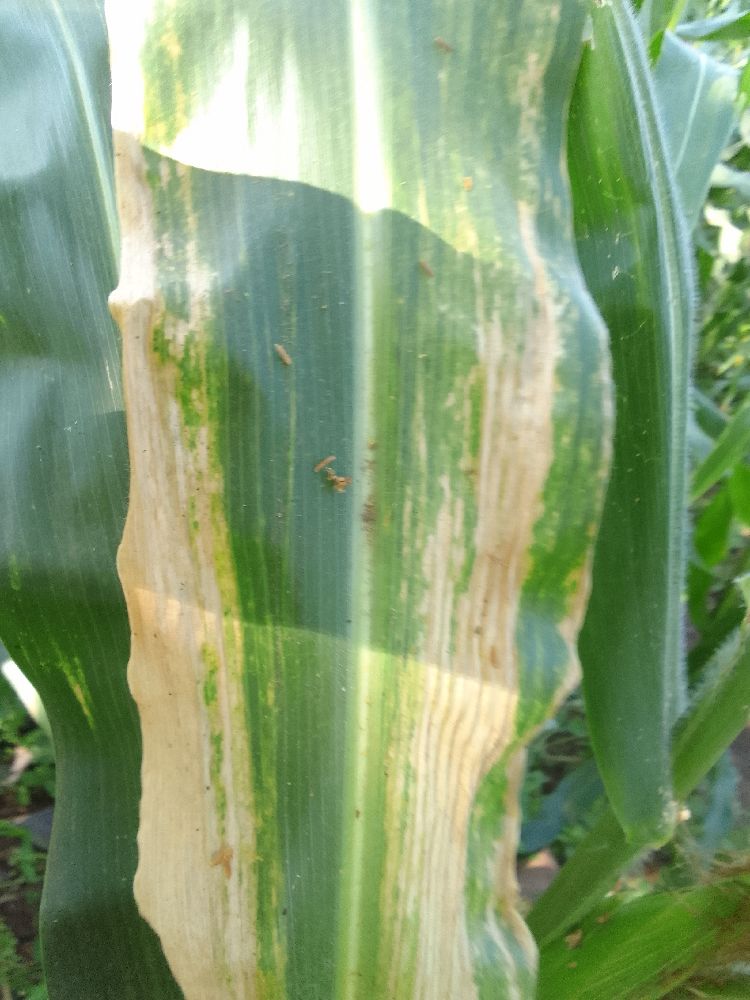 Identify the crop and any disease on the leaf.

maize, maize lethal necrosis
